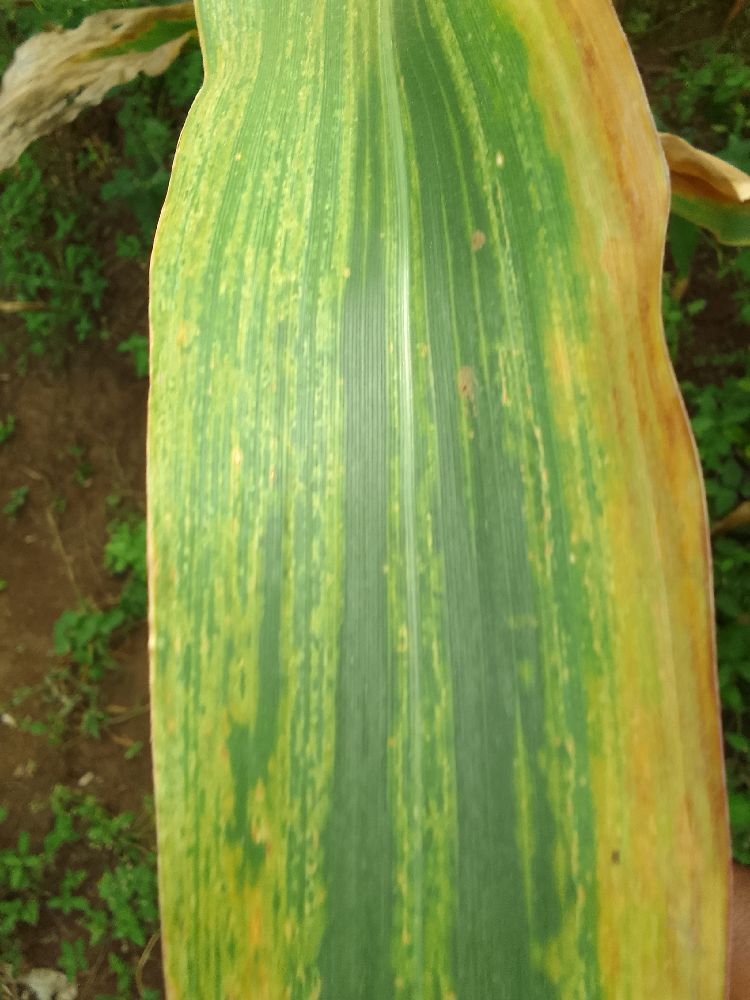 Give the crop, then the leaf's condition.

maize, maize lethal necrosis
